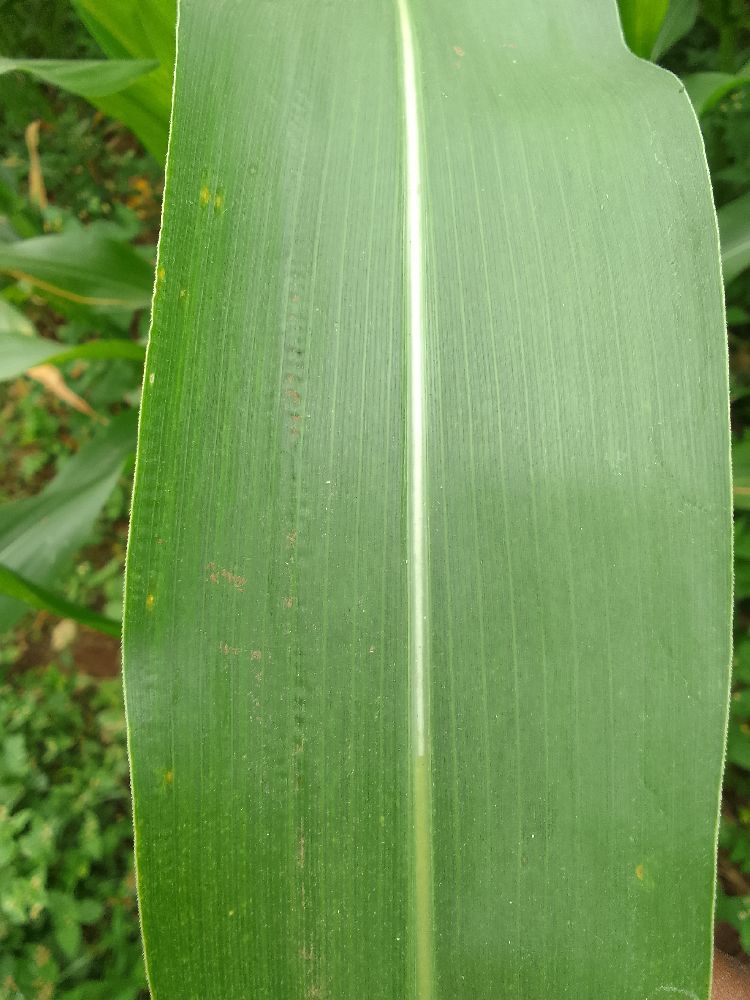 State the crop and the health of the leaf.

maize, healthy
